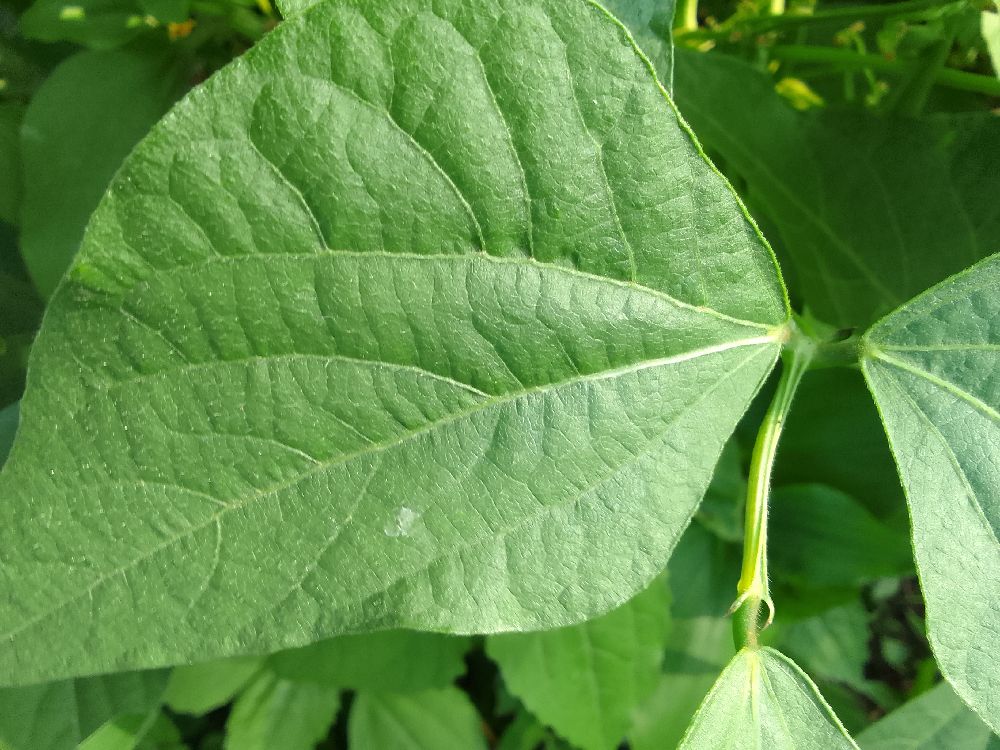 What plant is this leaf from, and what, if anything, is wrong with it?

common bean, healthy
